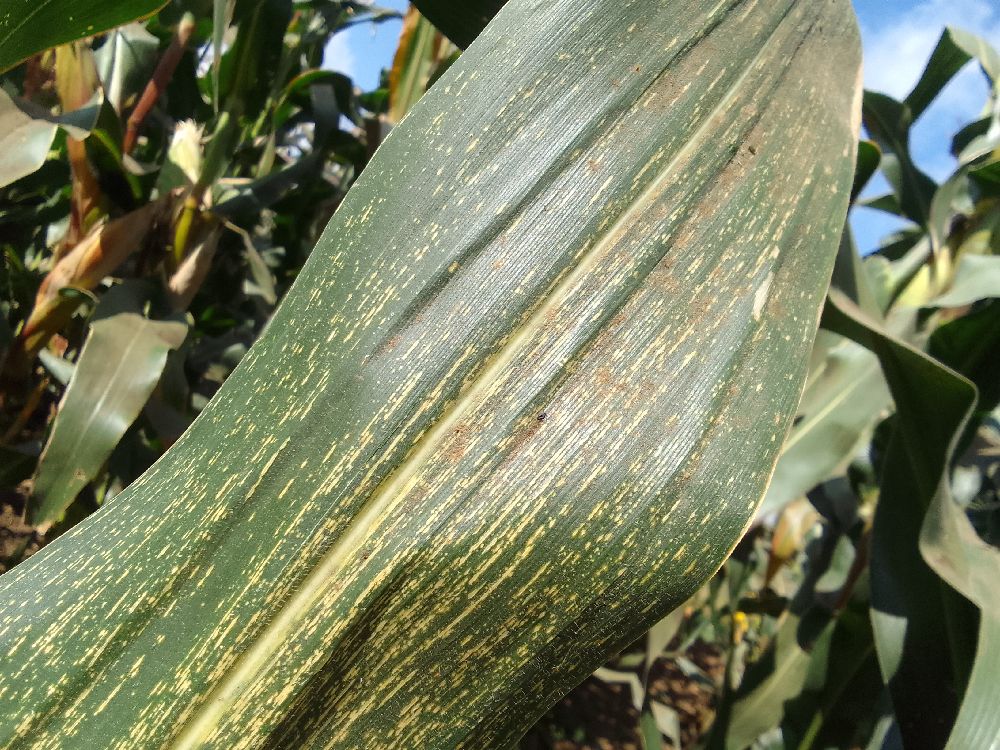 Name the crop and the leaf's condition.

maize, maize streak virus
